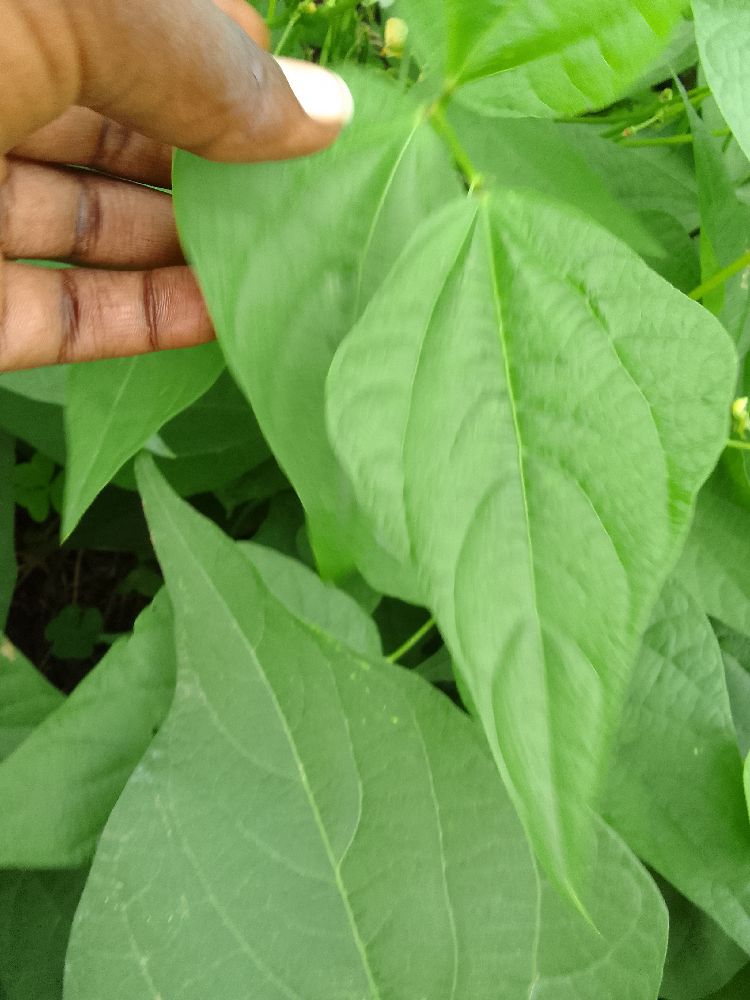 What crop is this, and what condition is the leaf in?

common bean, healthy
